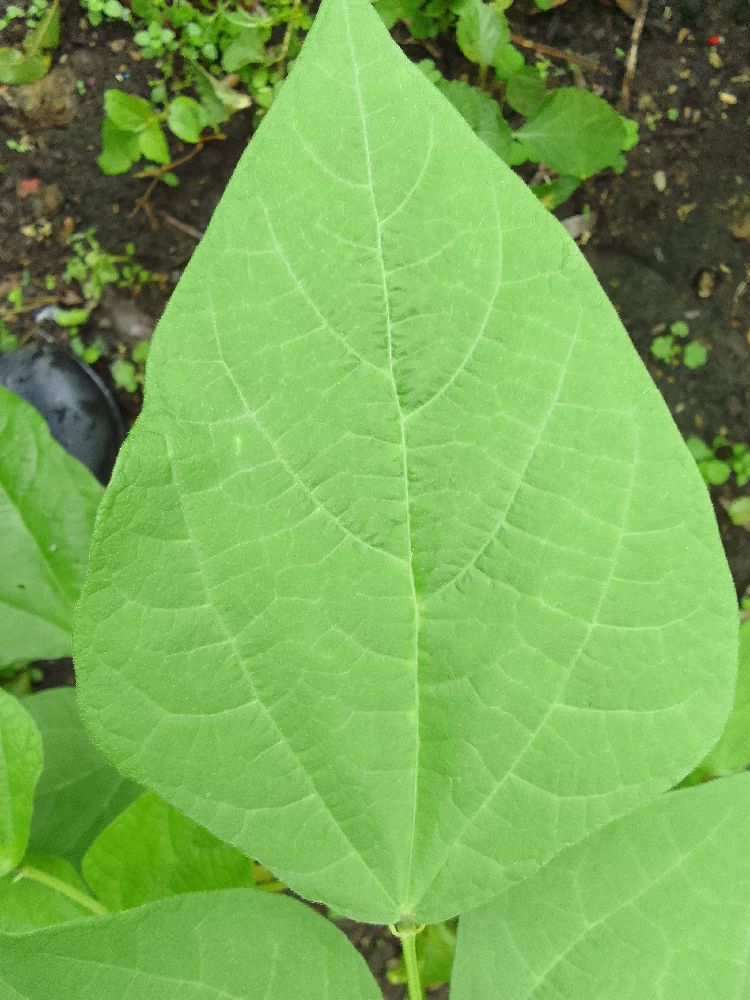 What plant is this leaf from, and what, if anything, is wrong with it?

common bean, healthy
